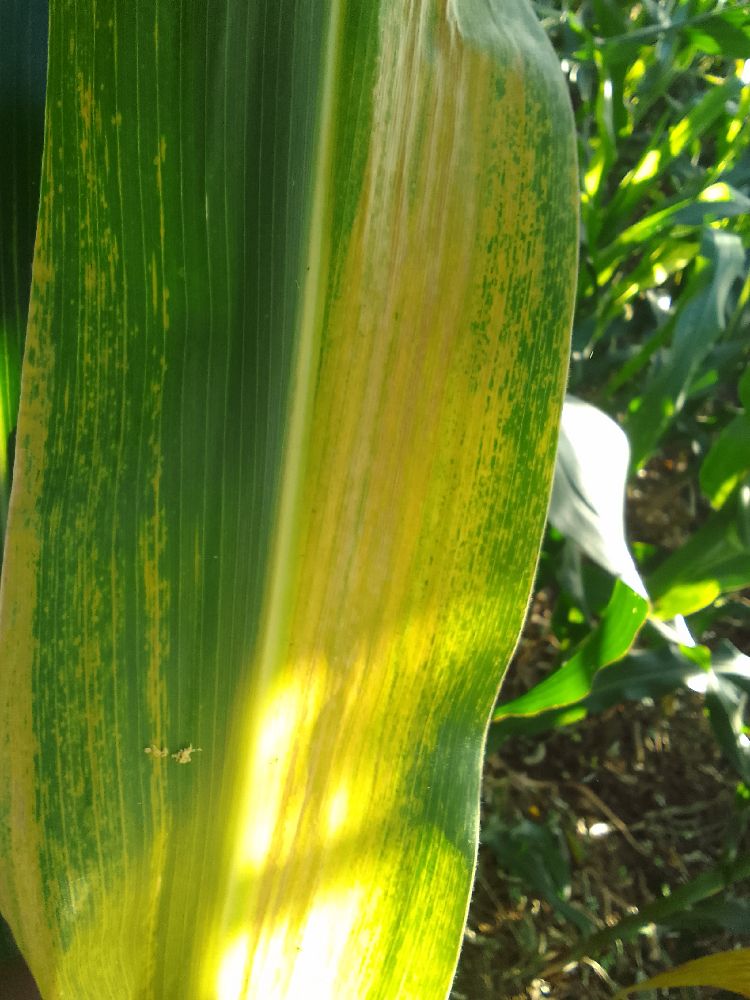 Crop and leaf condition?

maize, maize lethal necrosis
